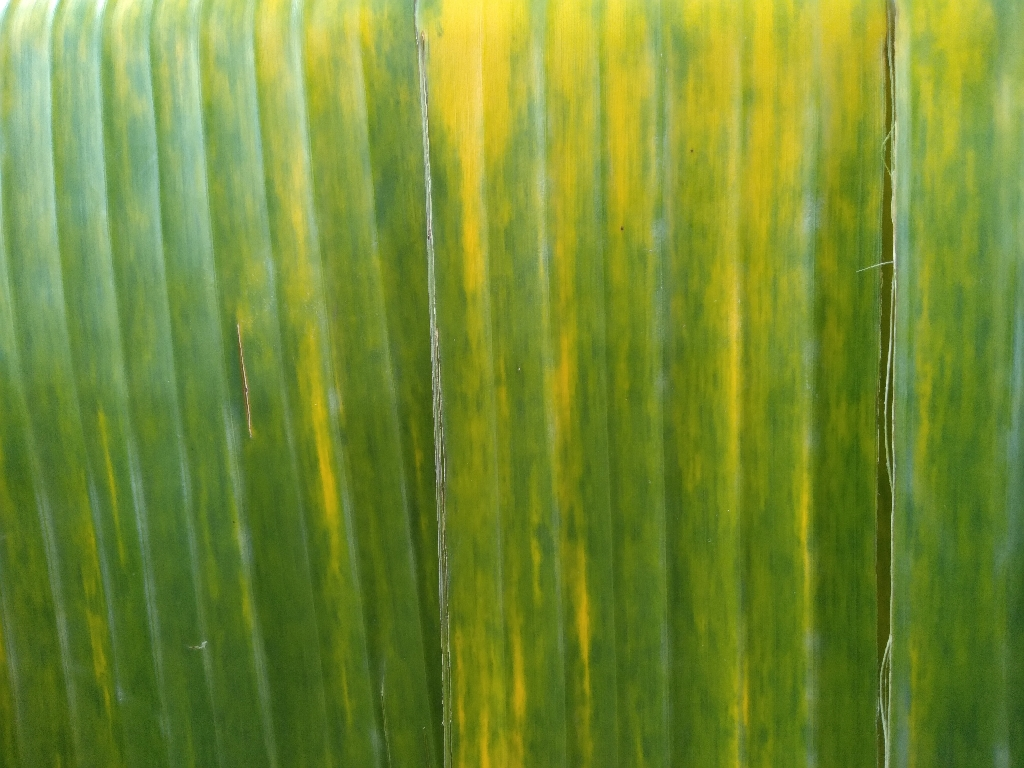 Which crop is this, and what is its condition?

banana, fusarium wilt race 1
